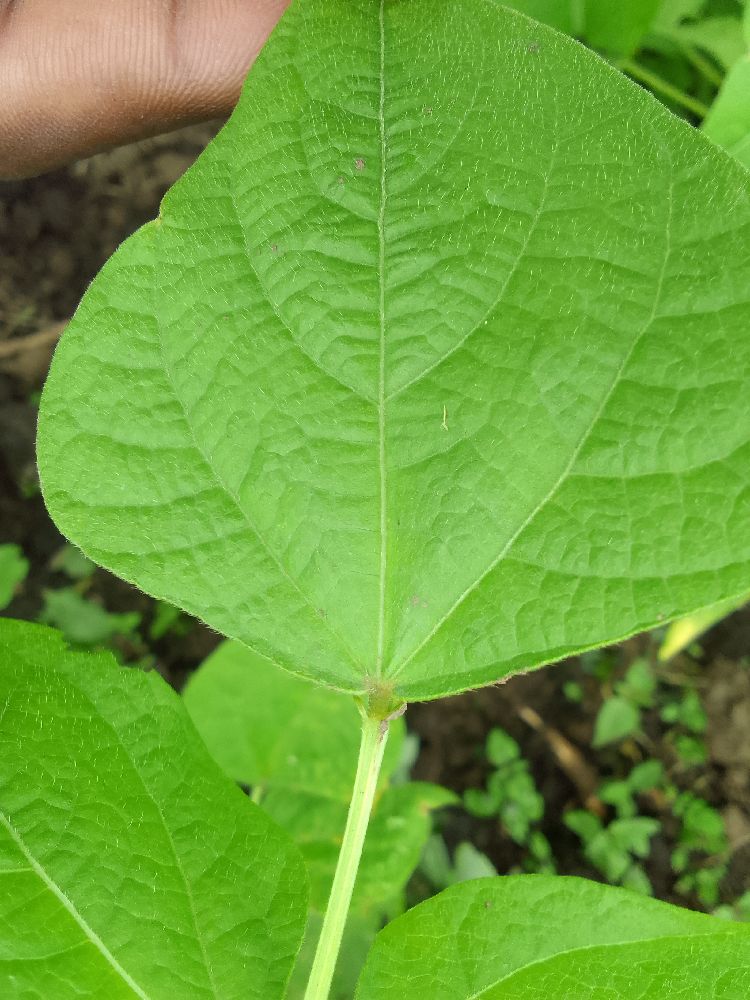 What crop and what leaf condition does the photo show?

common bean, healthy
